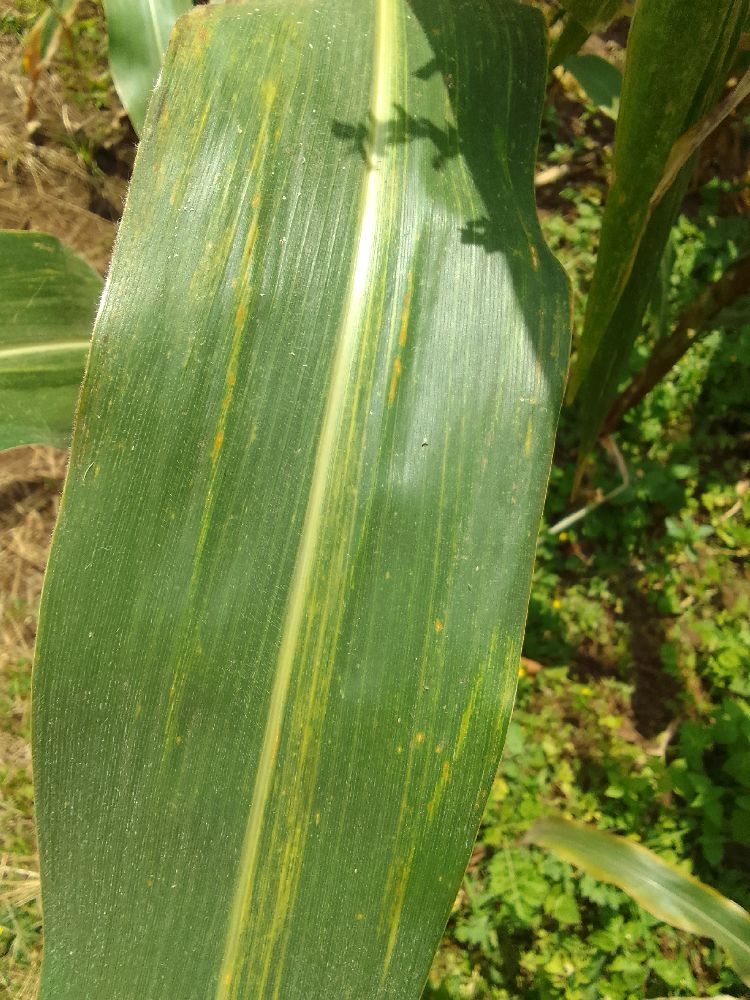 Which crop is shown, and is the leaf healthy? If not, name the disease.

maize, maize lethal necrosis
